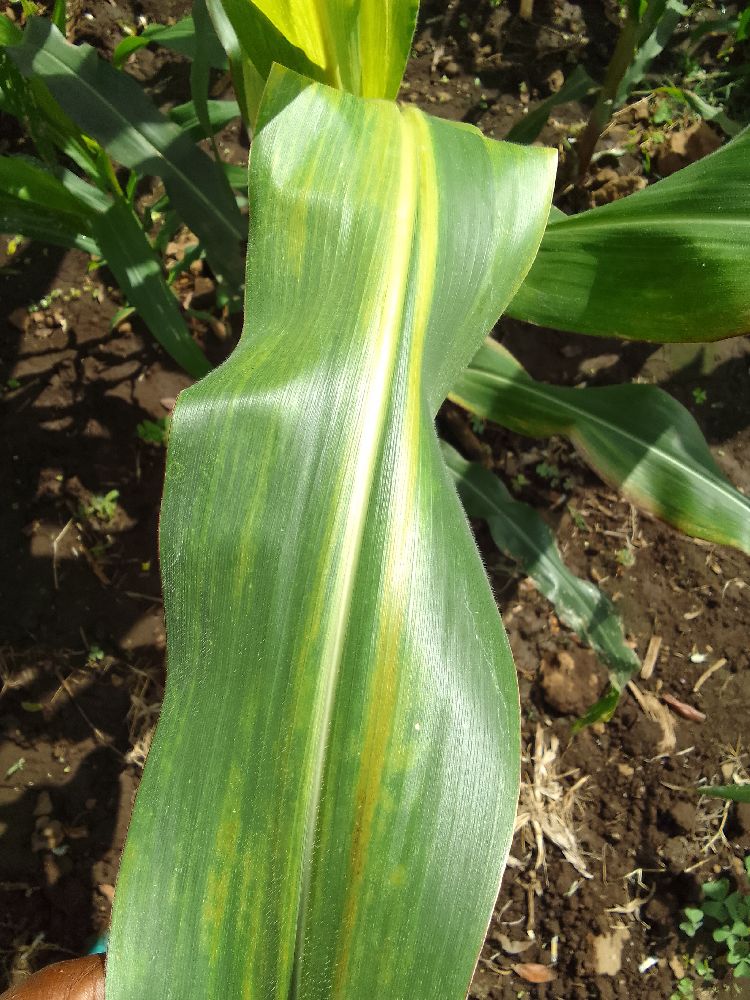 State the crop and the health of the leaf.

maize, maize lethal necrosis
